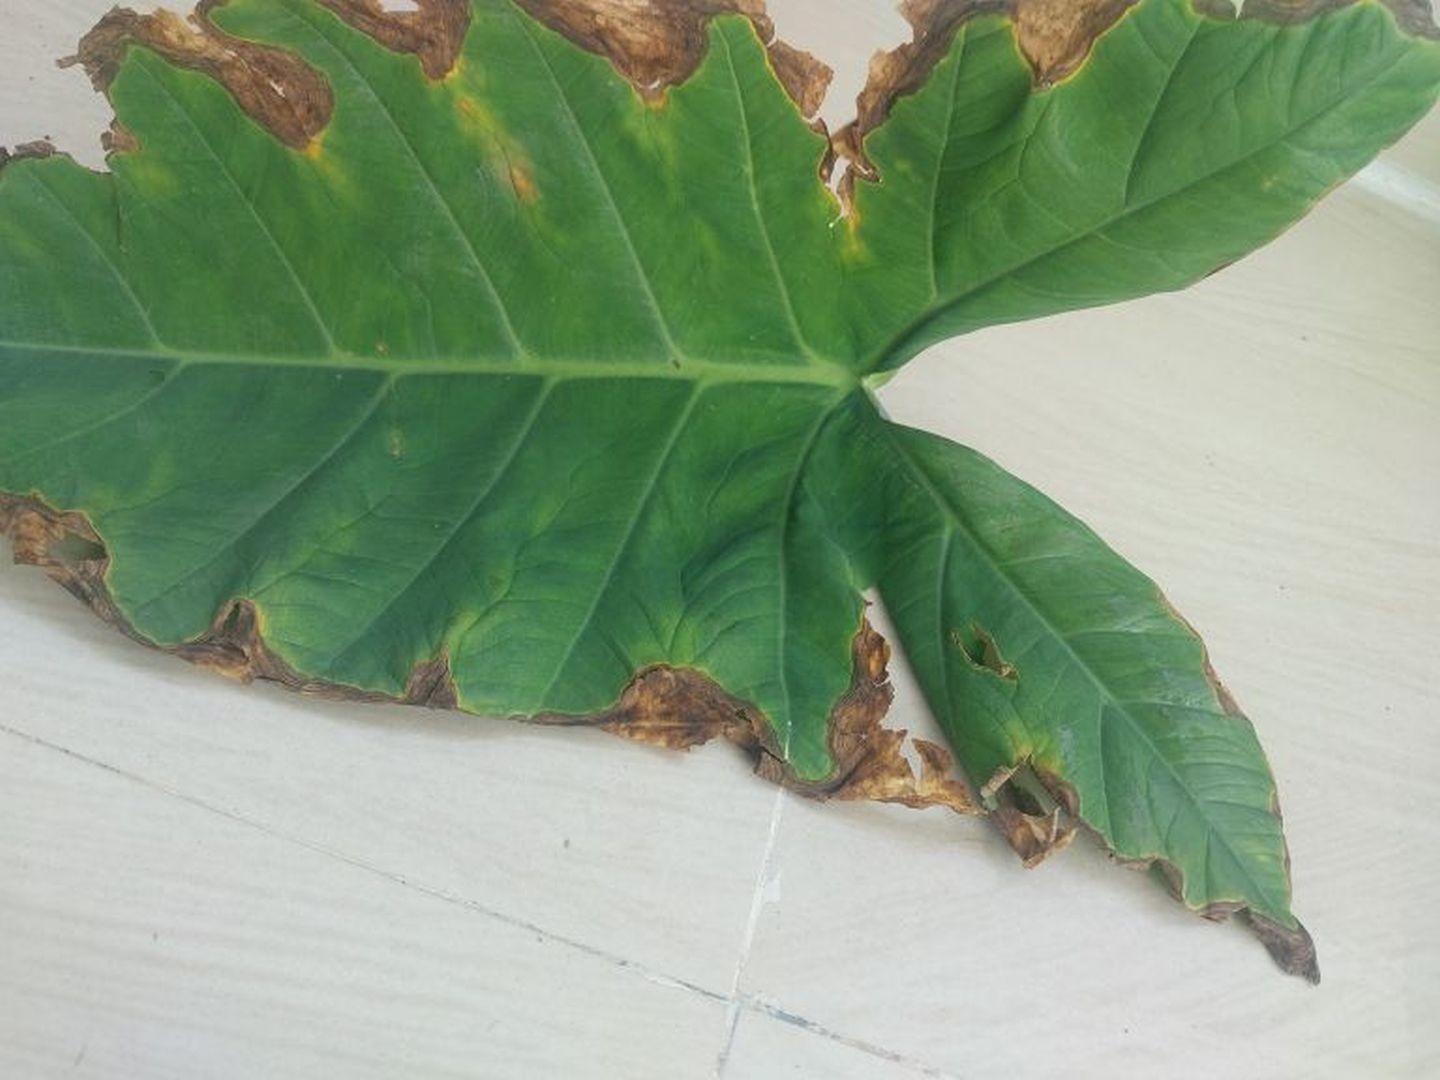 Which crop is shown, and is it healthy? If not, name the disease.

taro, leaf blight
